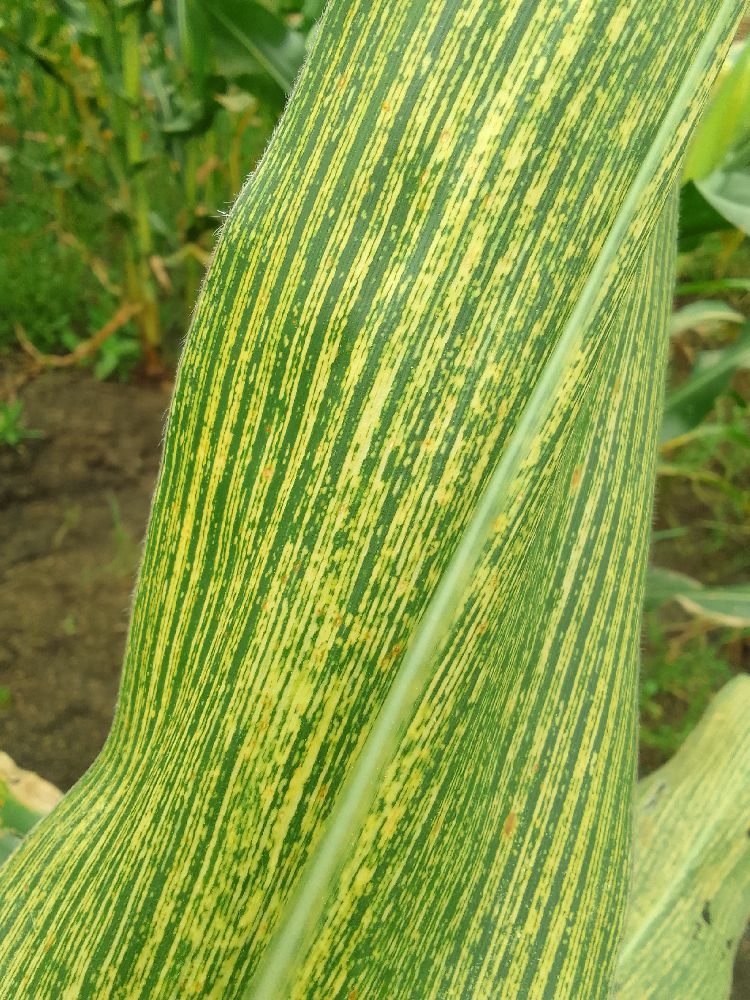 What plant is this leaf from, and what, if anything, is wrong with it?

maize, maize streak virus
